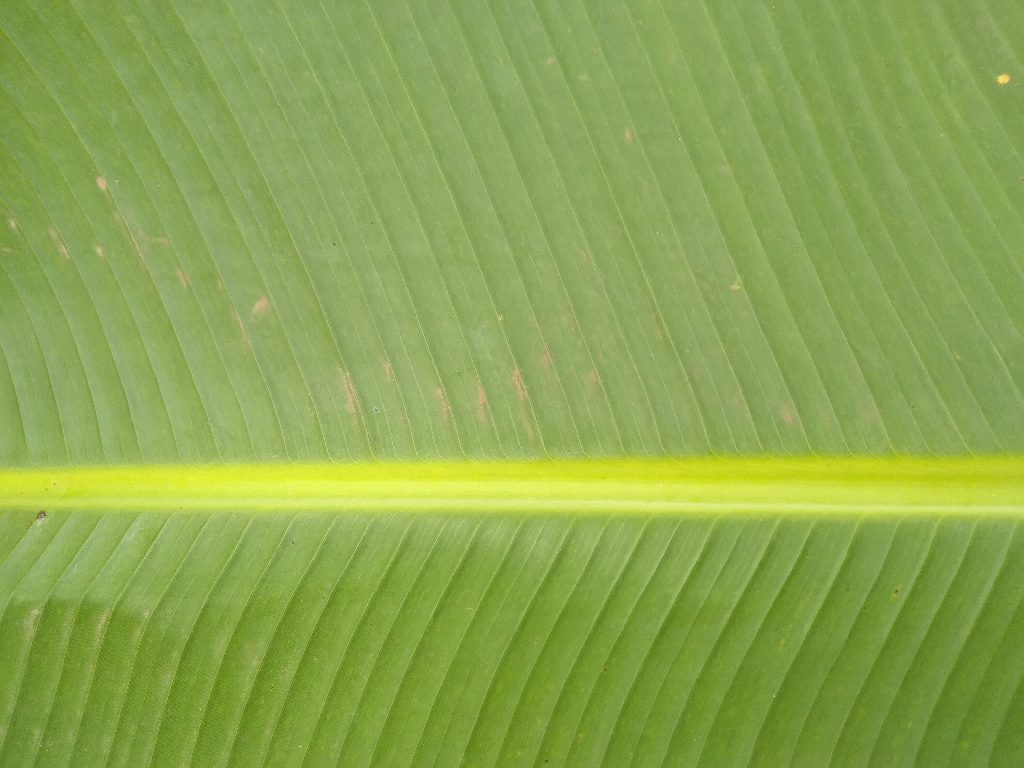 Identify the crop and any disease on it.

banana, healthy
